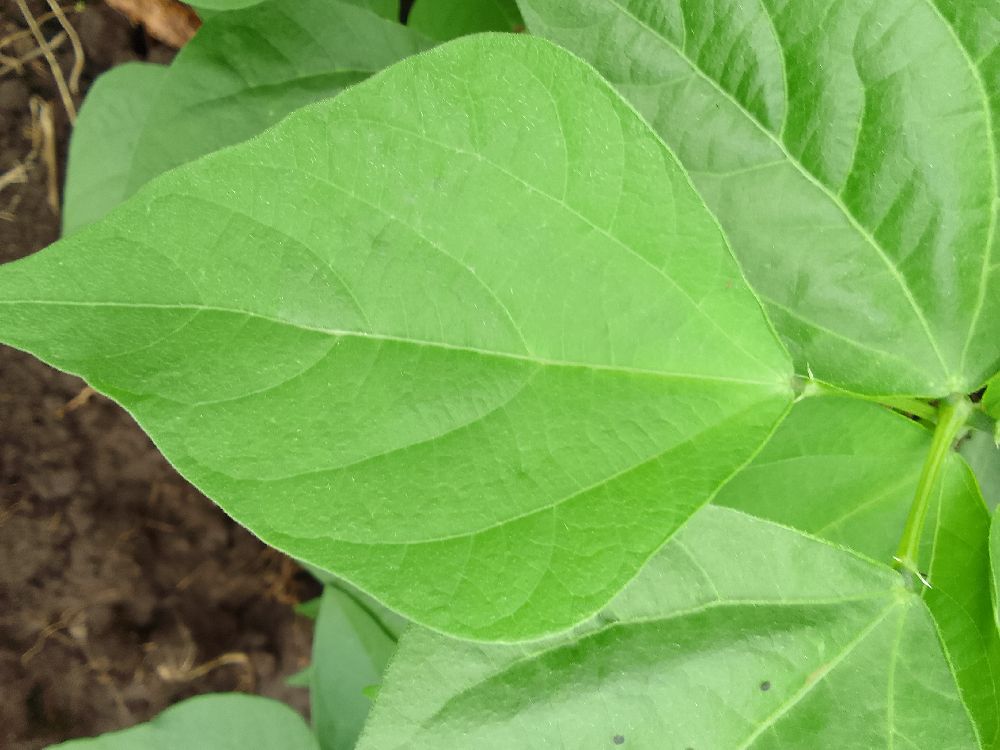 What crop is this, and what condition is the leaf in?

common bean, healthy
